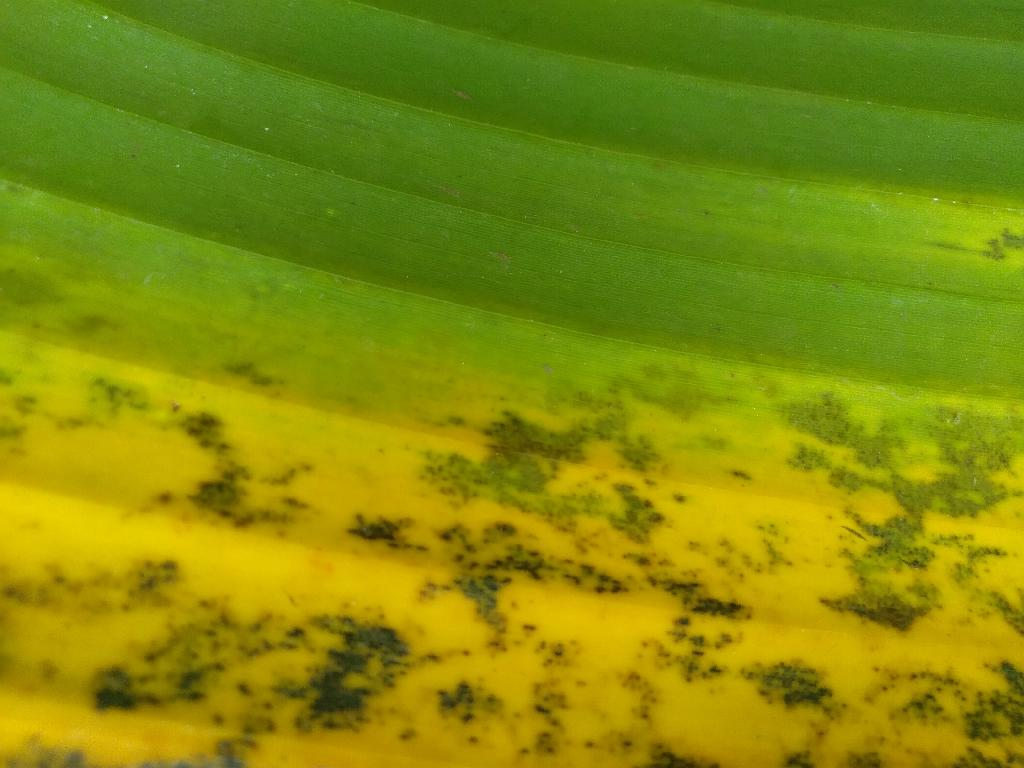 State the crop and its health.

banana, black sigatoka
